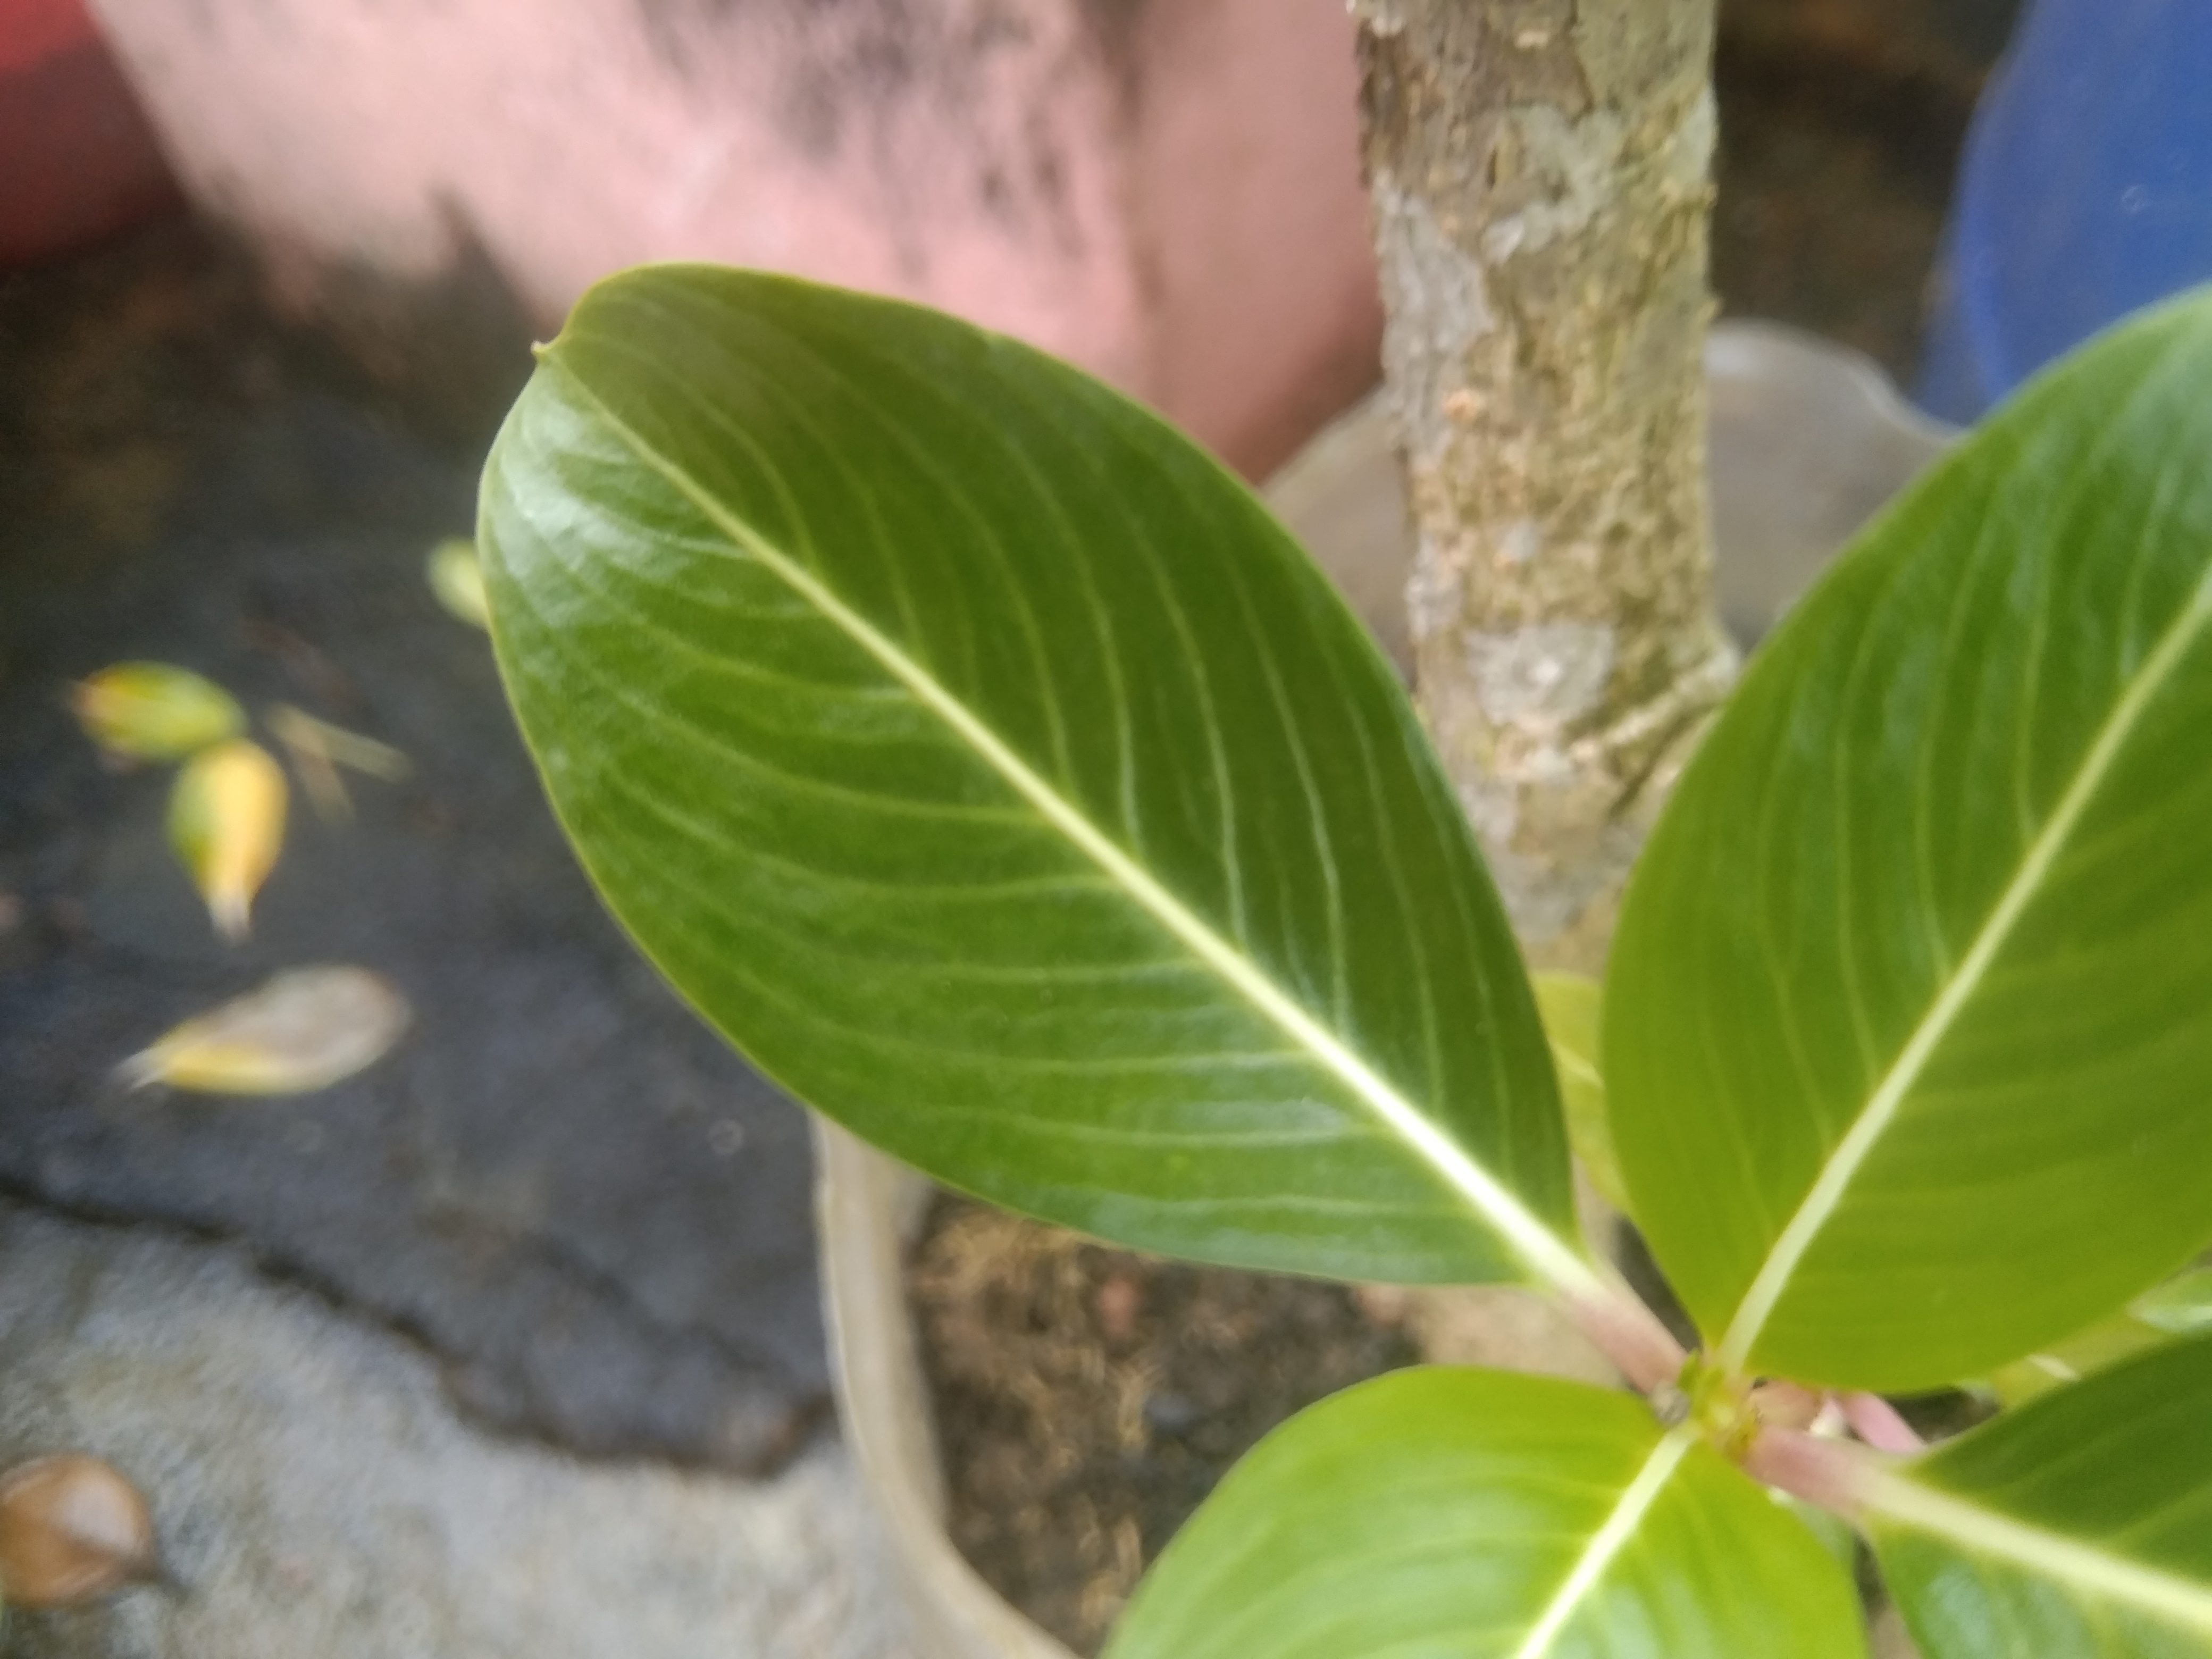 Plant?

rose periwinkle
